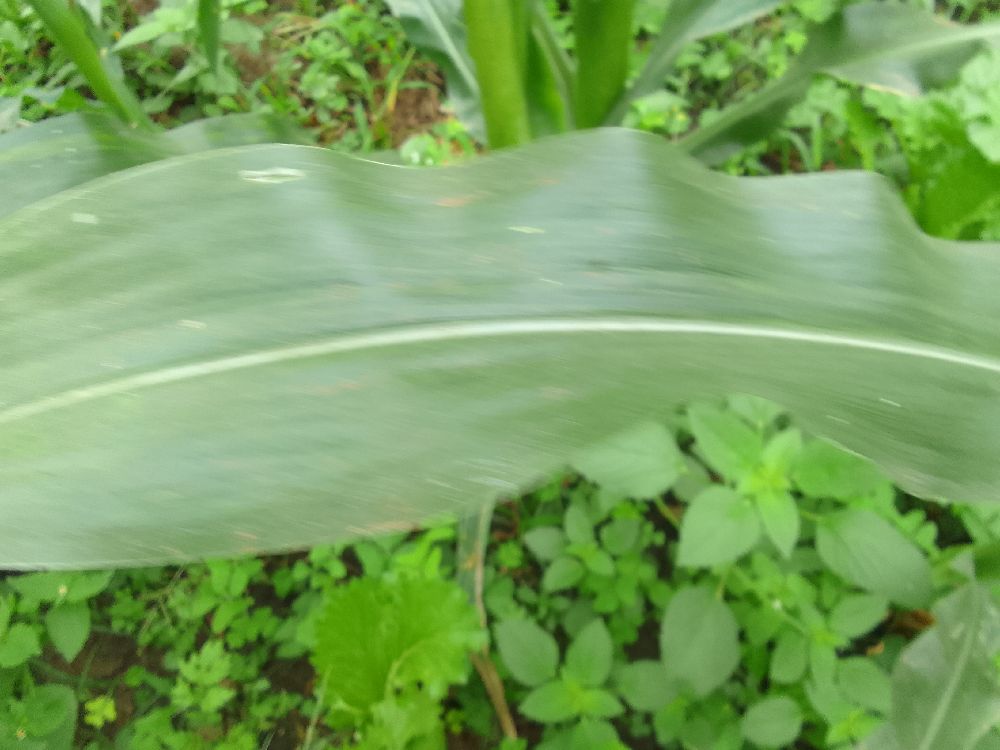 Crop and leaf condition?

maize, healthy
